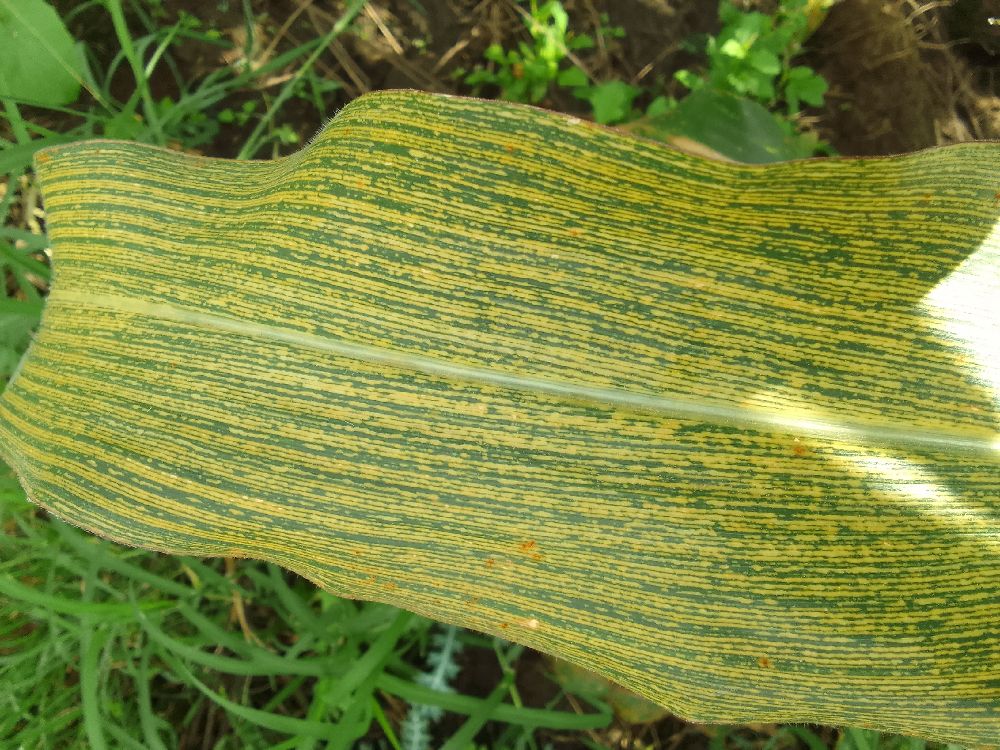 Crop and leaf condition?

maize, maize streak virus
